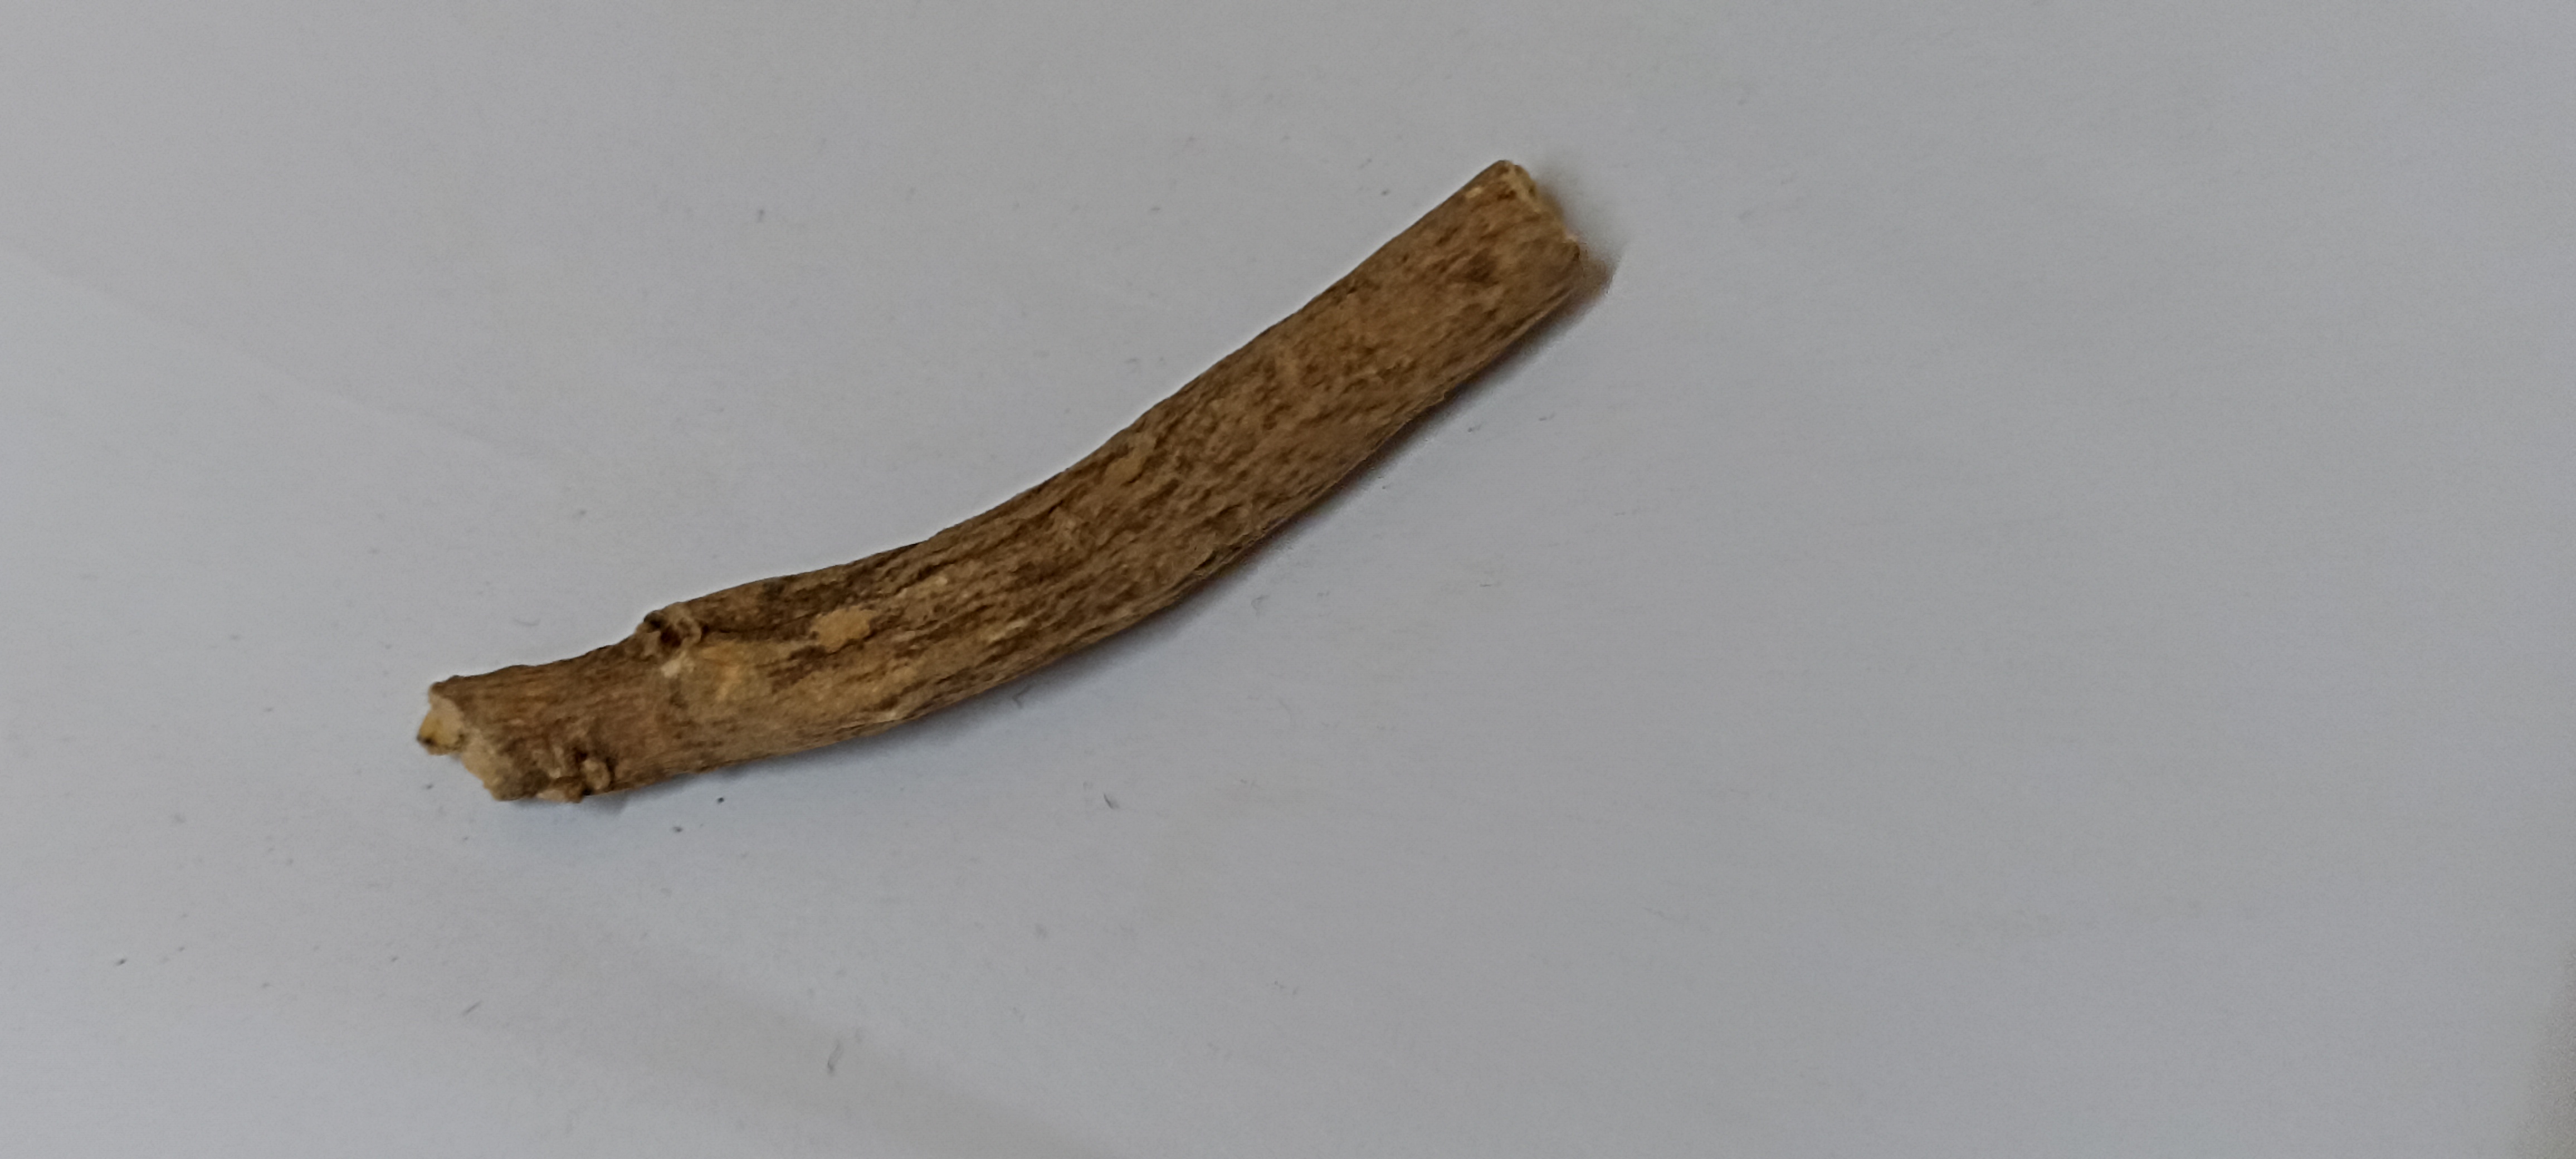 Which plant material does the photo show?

ashwagandha
